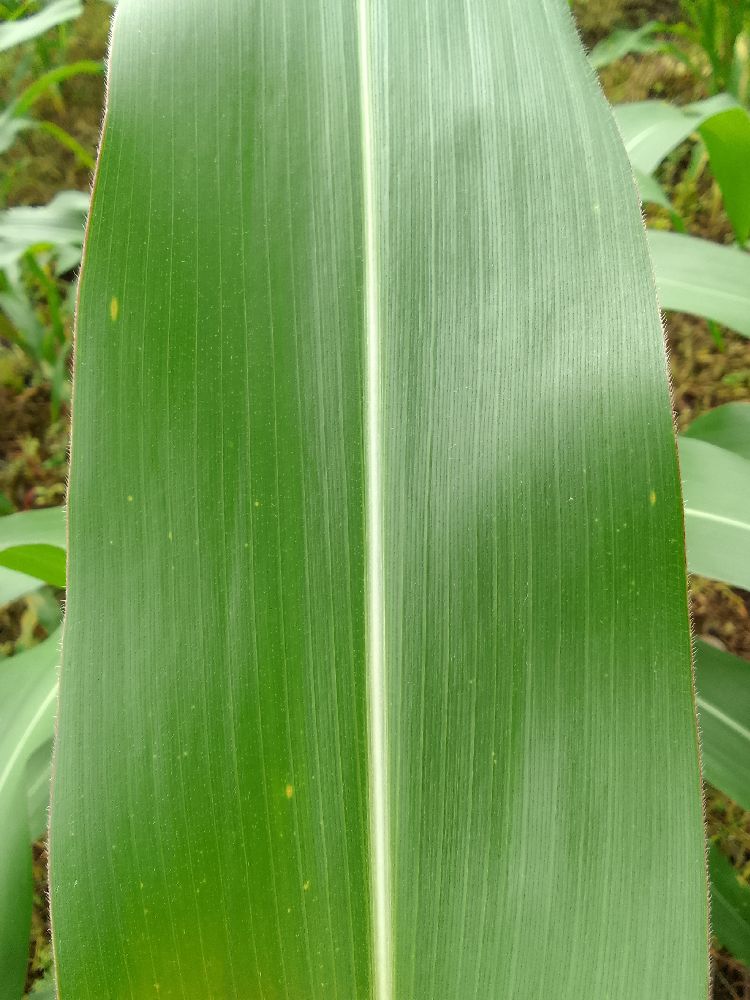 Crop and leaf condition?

maize, healthy
